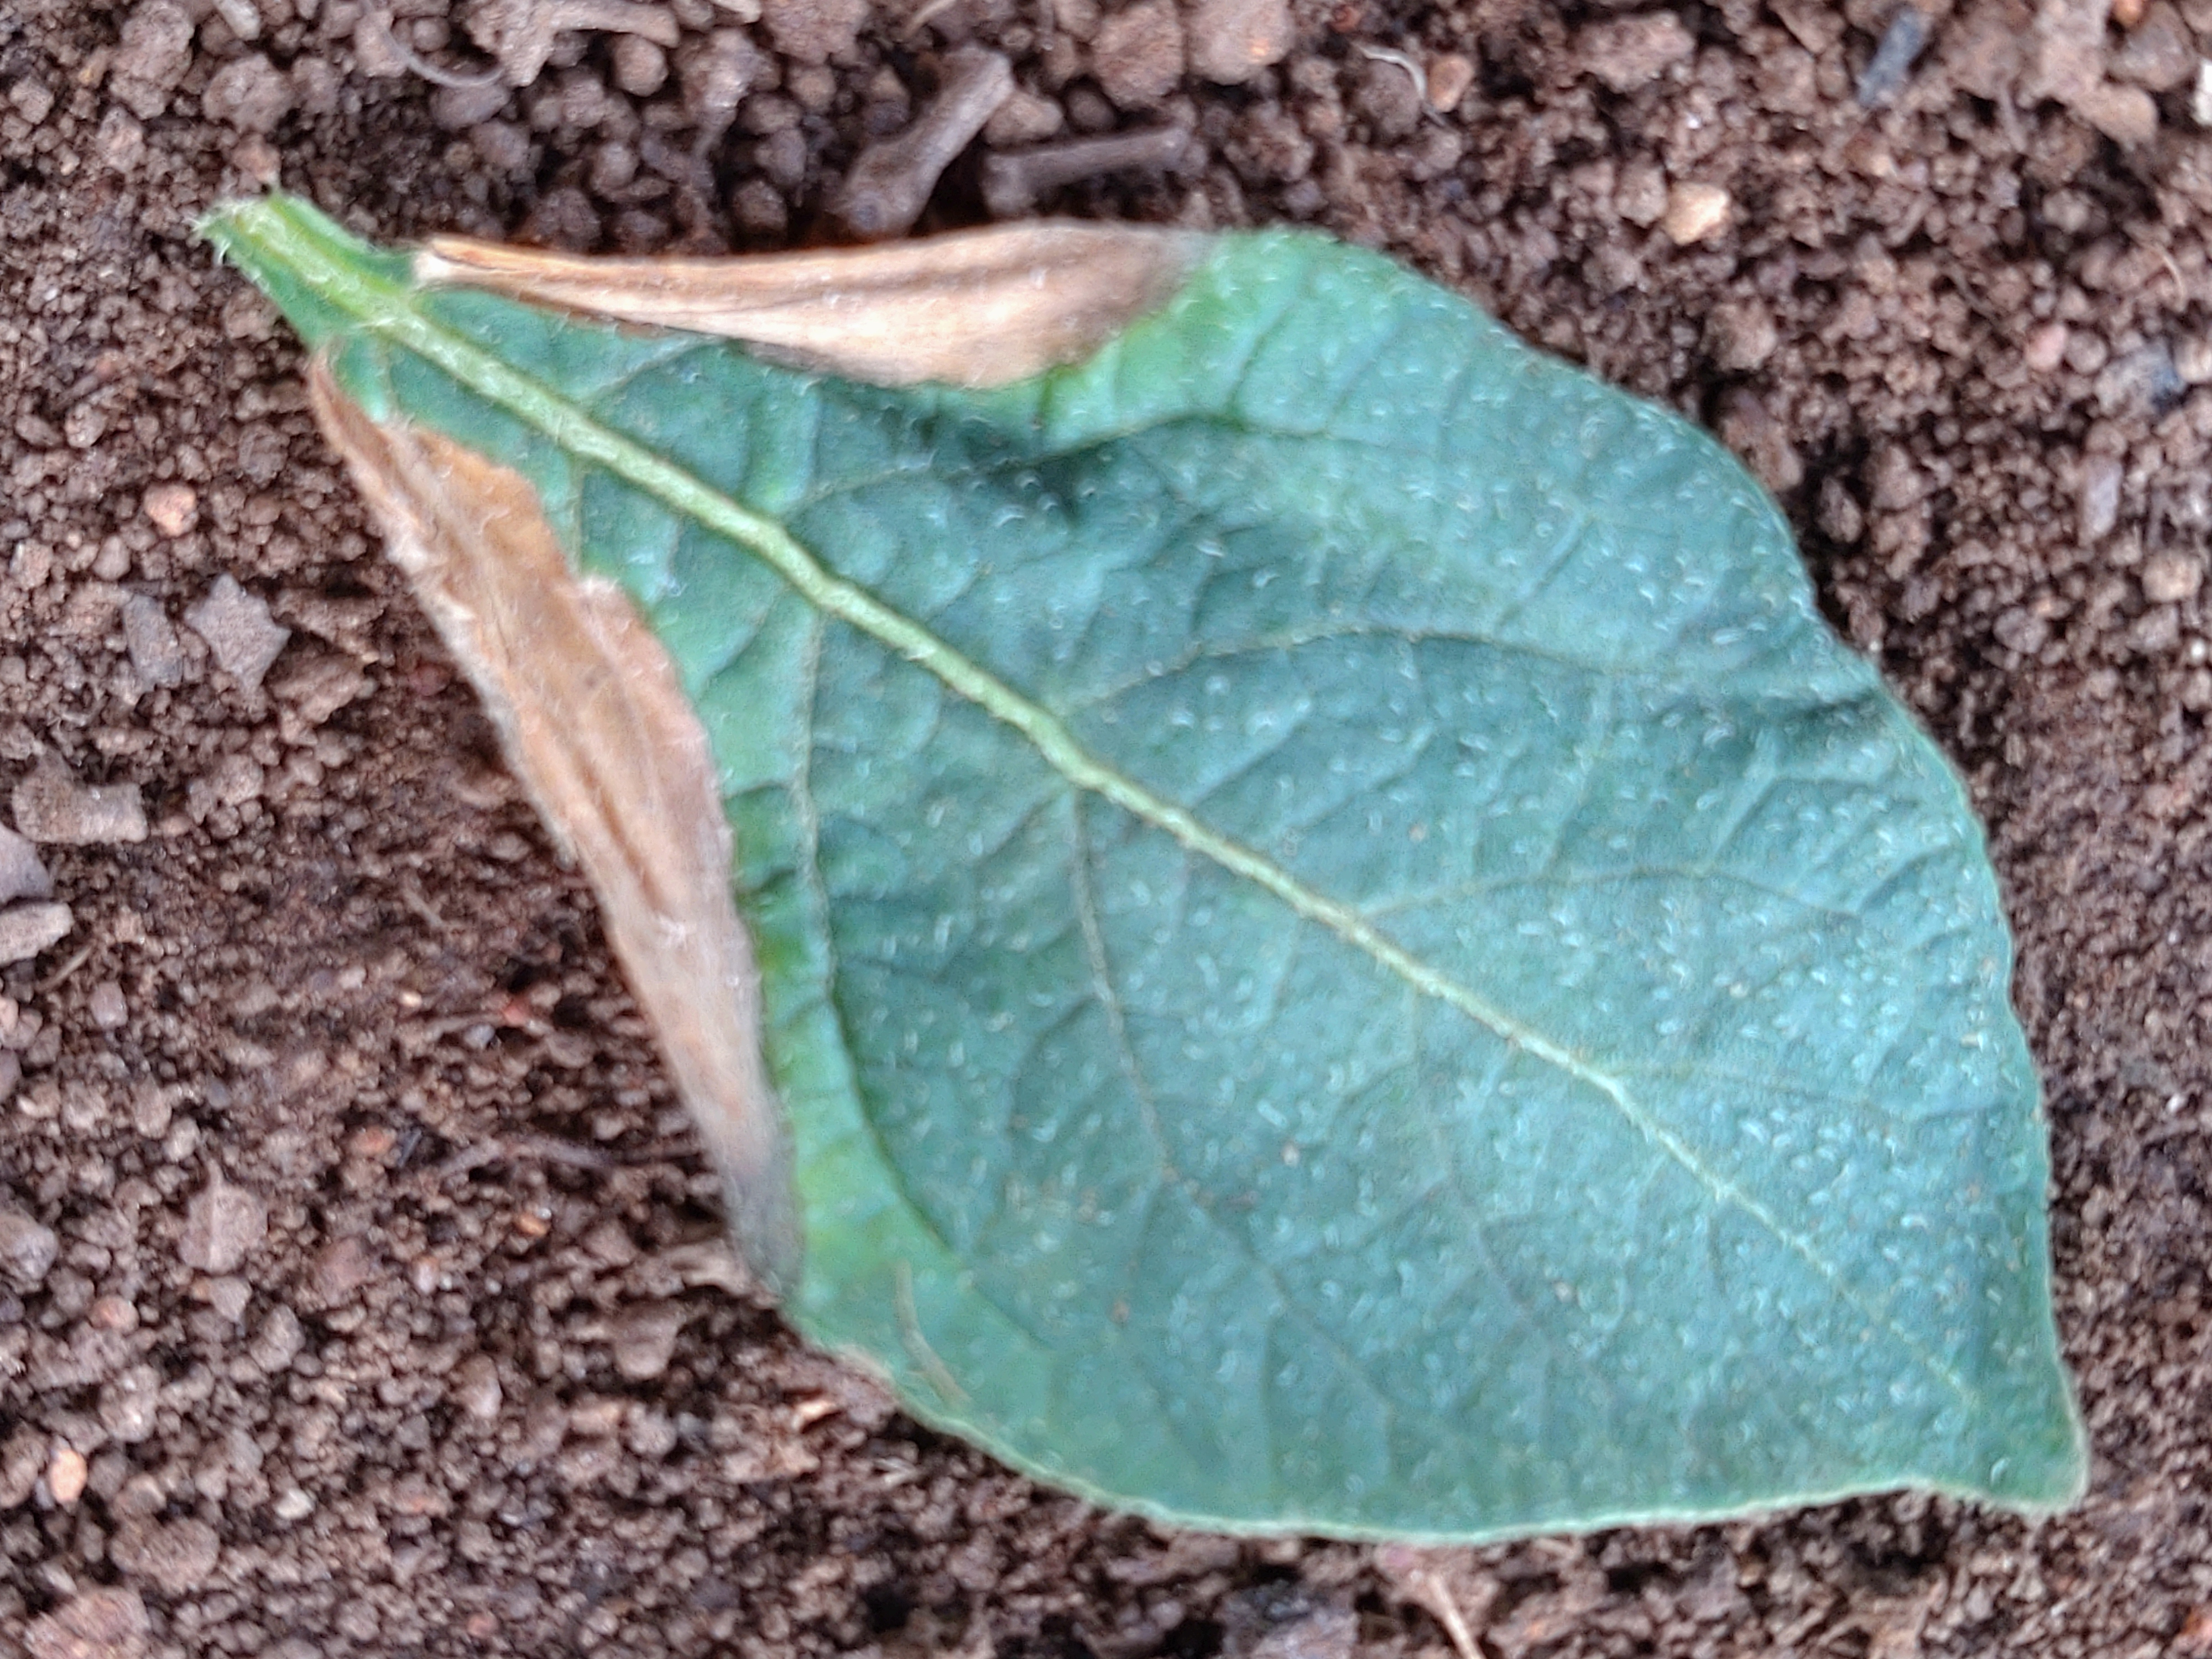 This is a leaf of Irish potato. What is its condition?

early blight
